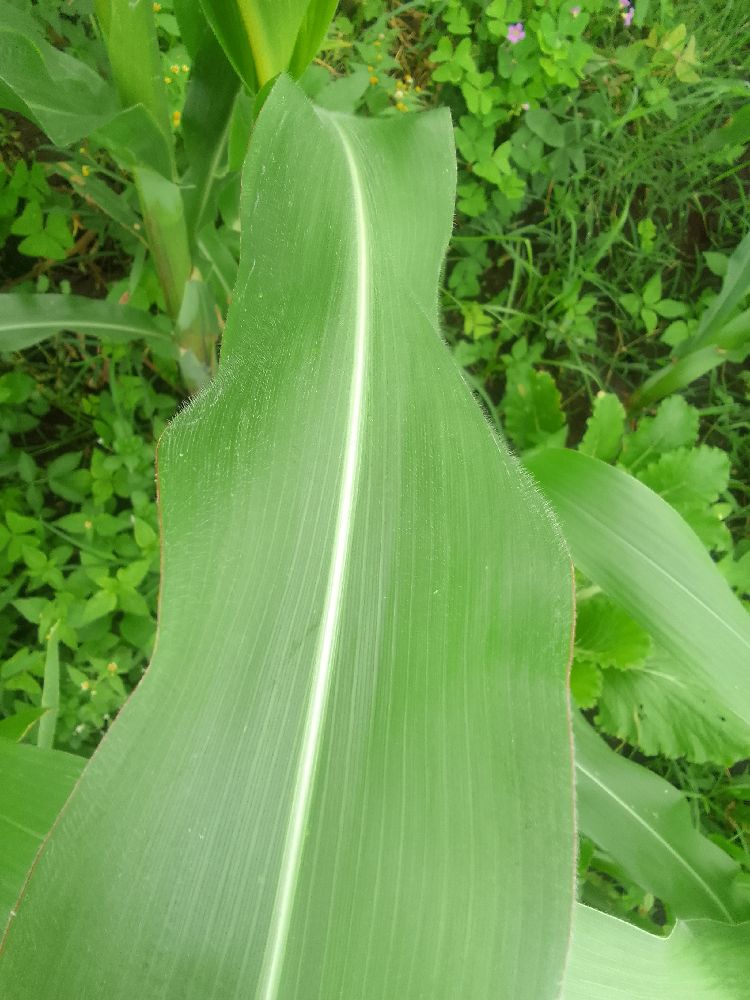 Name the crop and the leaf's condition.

maize, healthy
